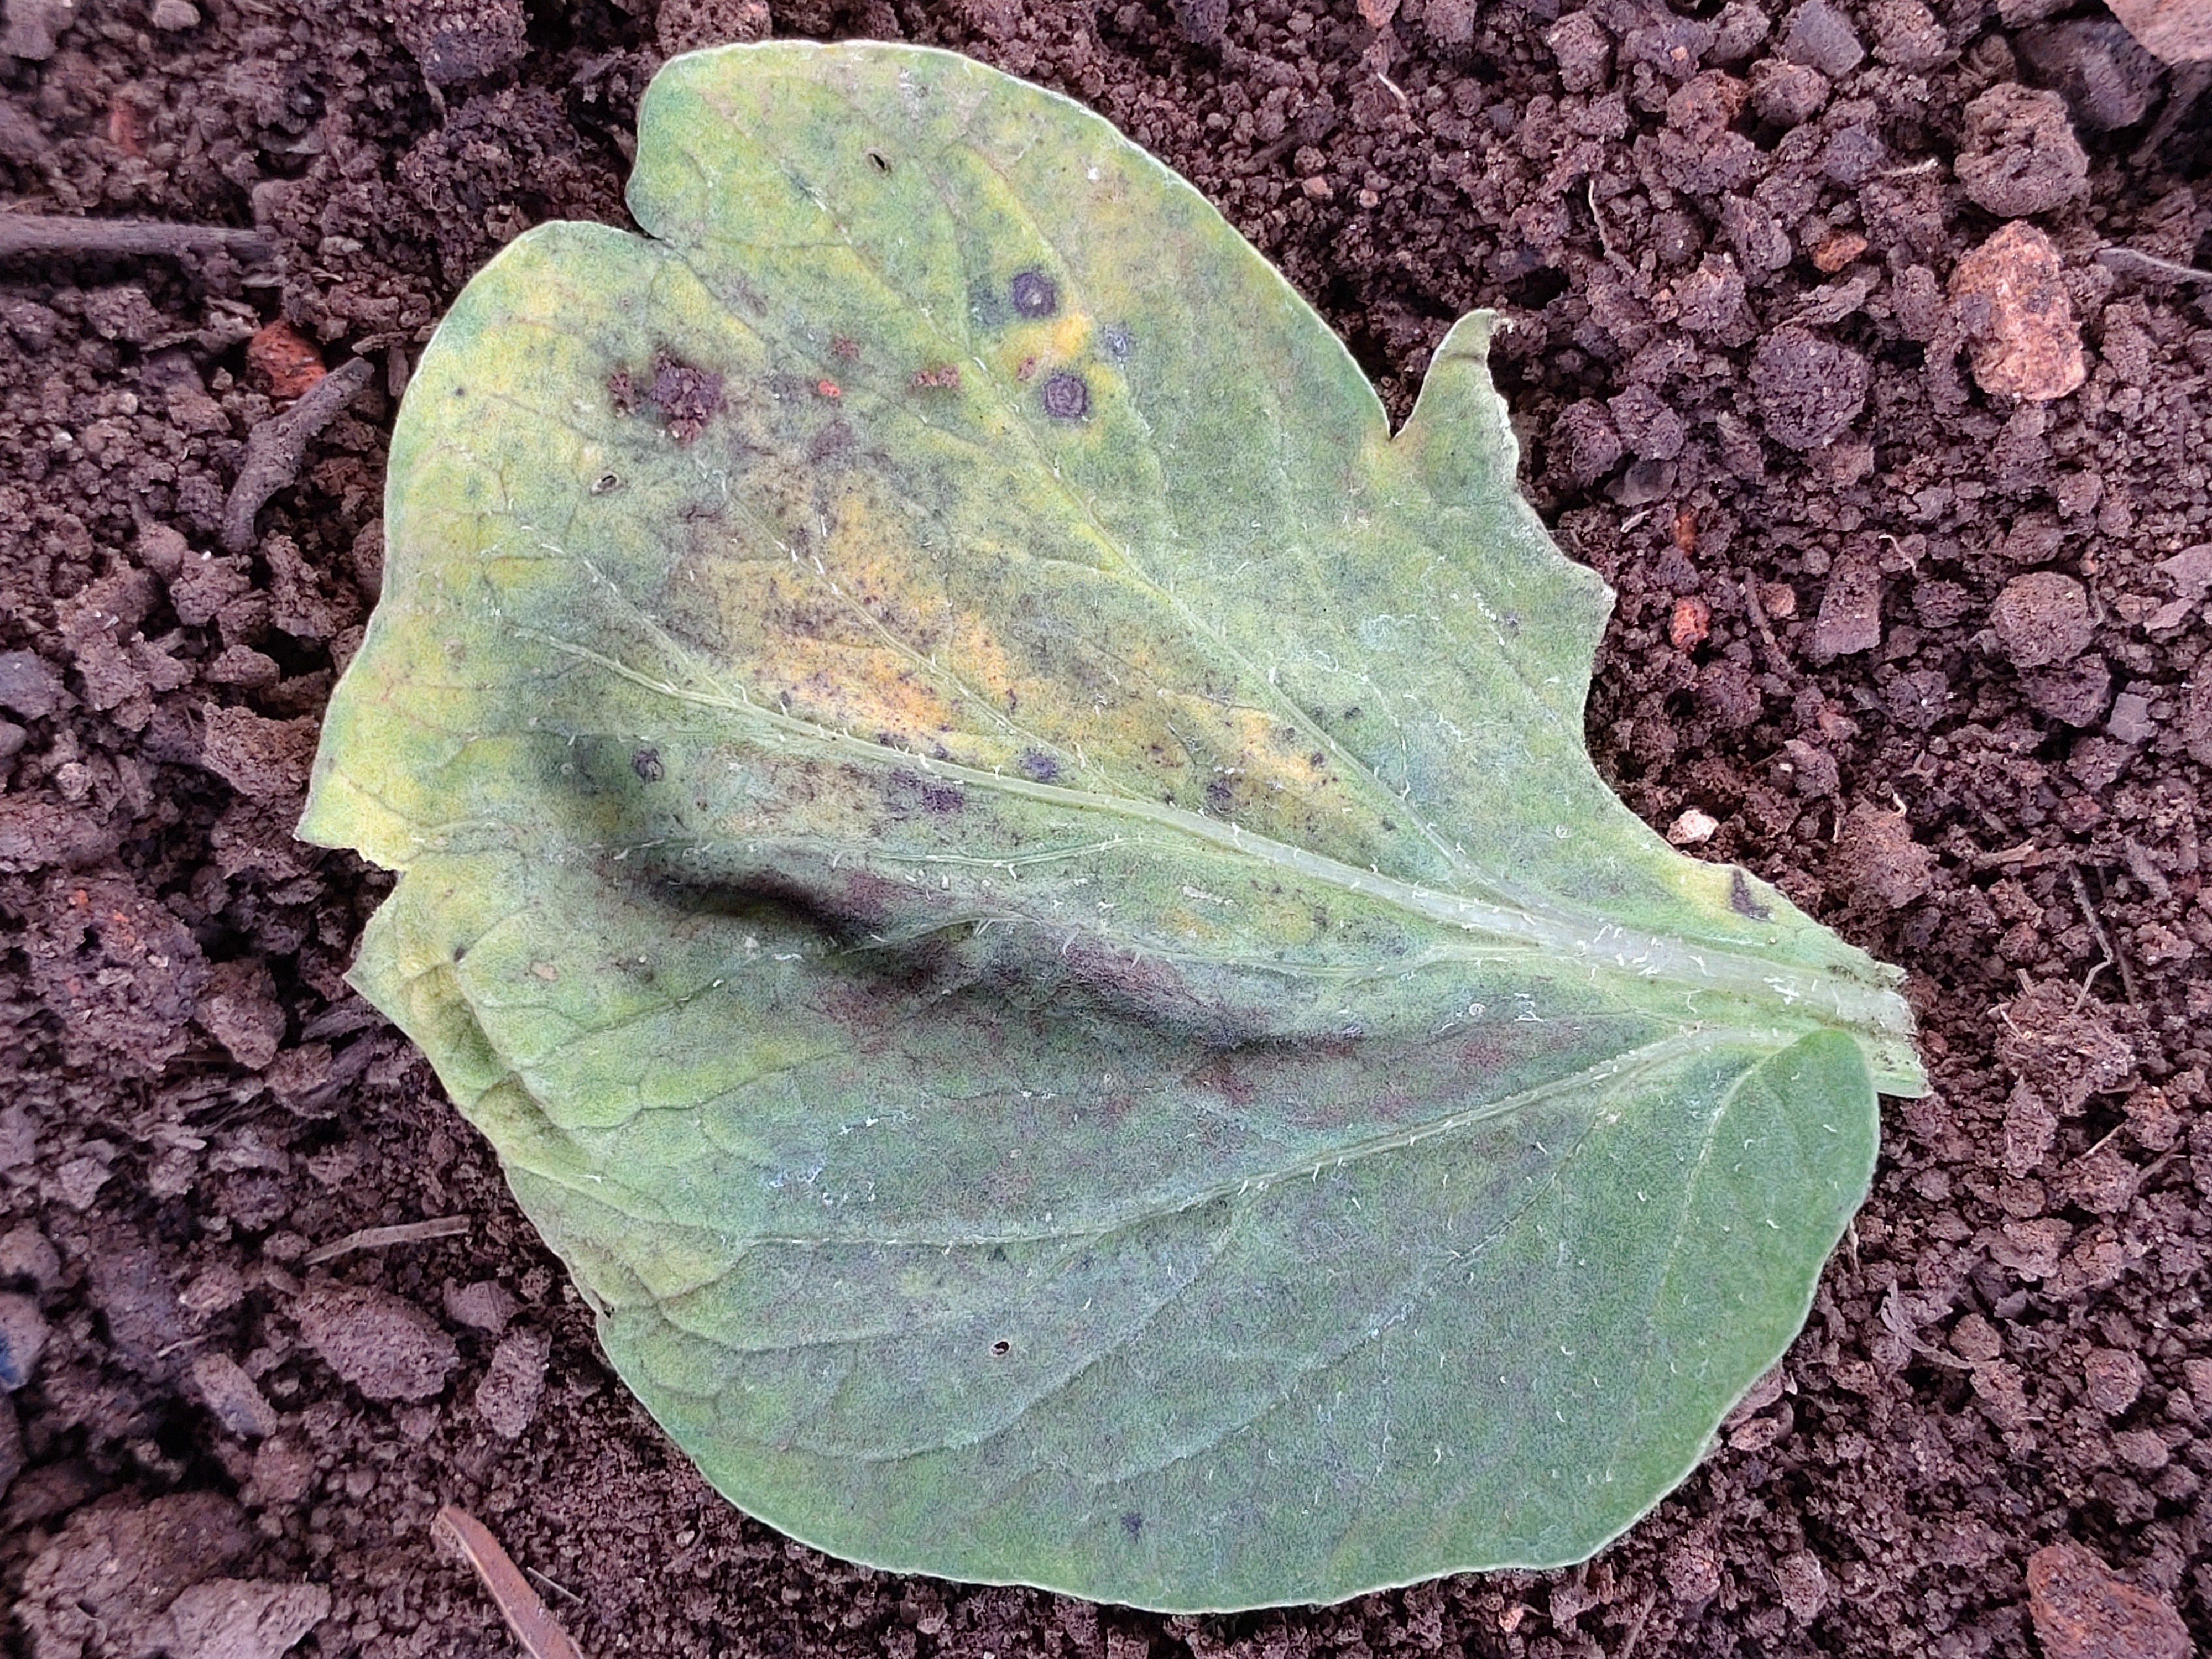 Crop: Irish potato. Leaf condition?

late blight
